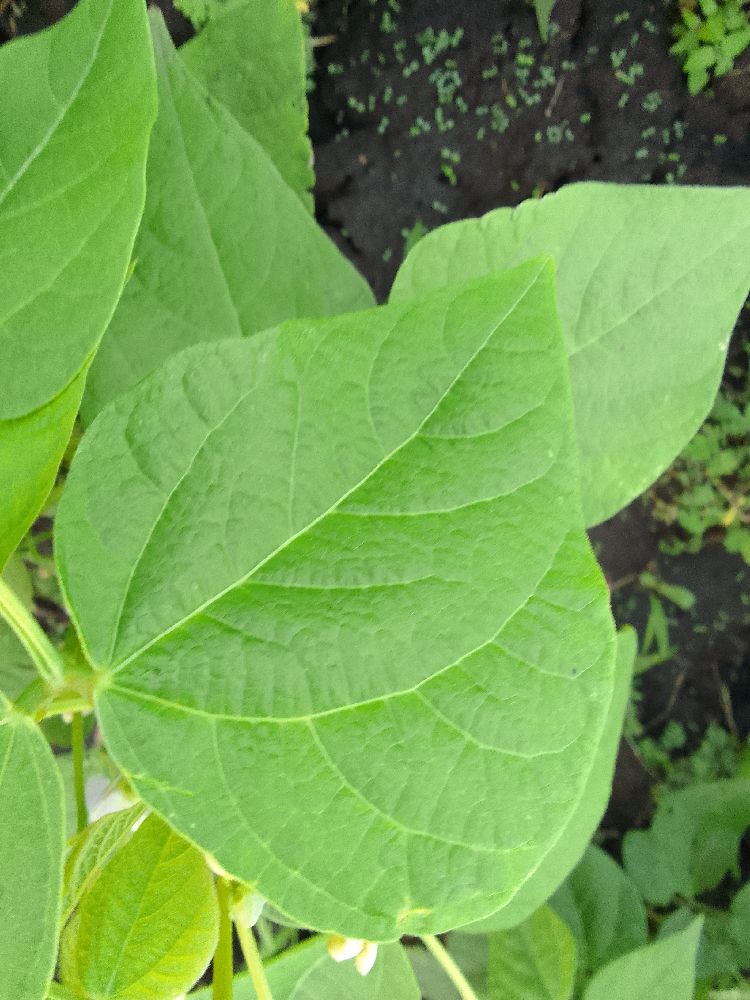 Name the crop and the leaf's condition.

common bean, healthy
